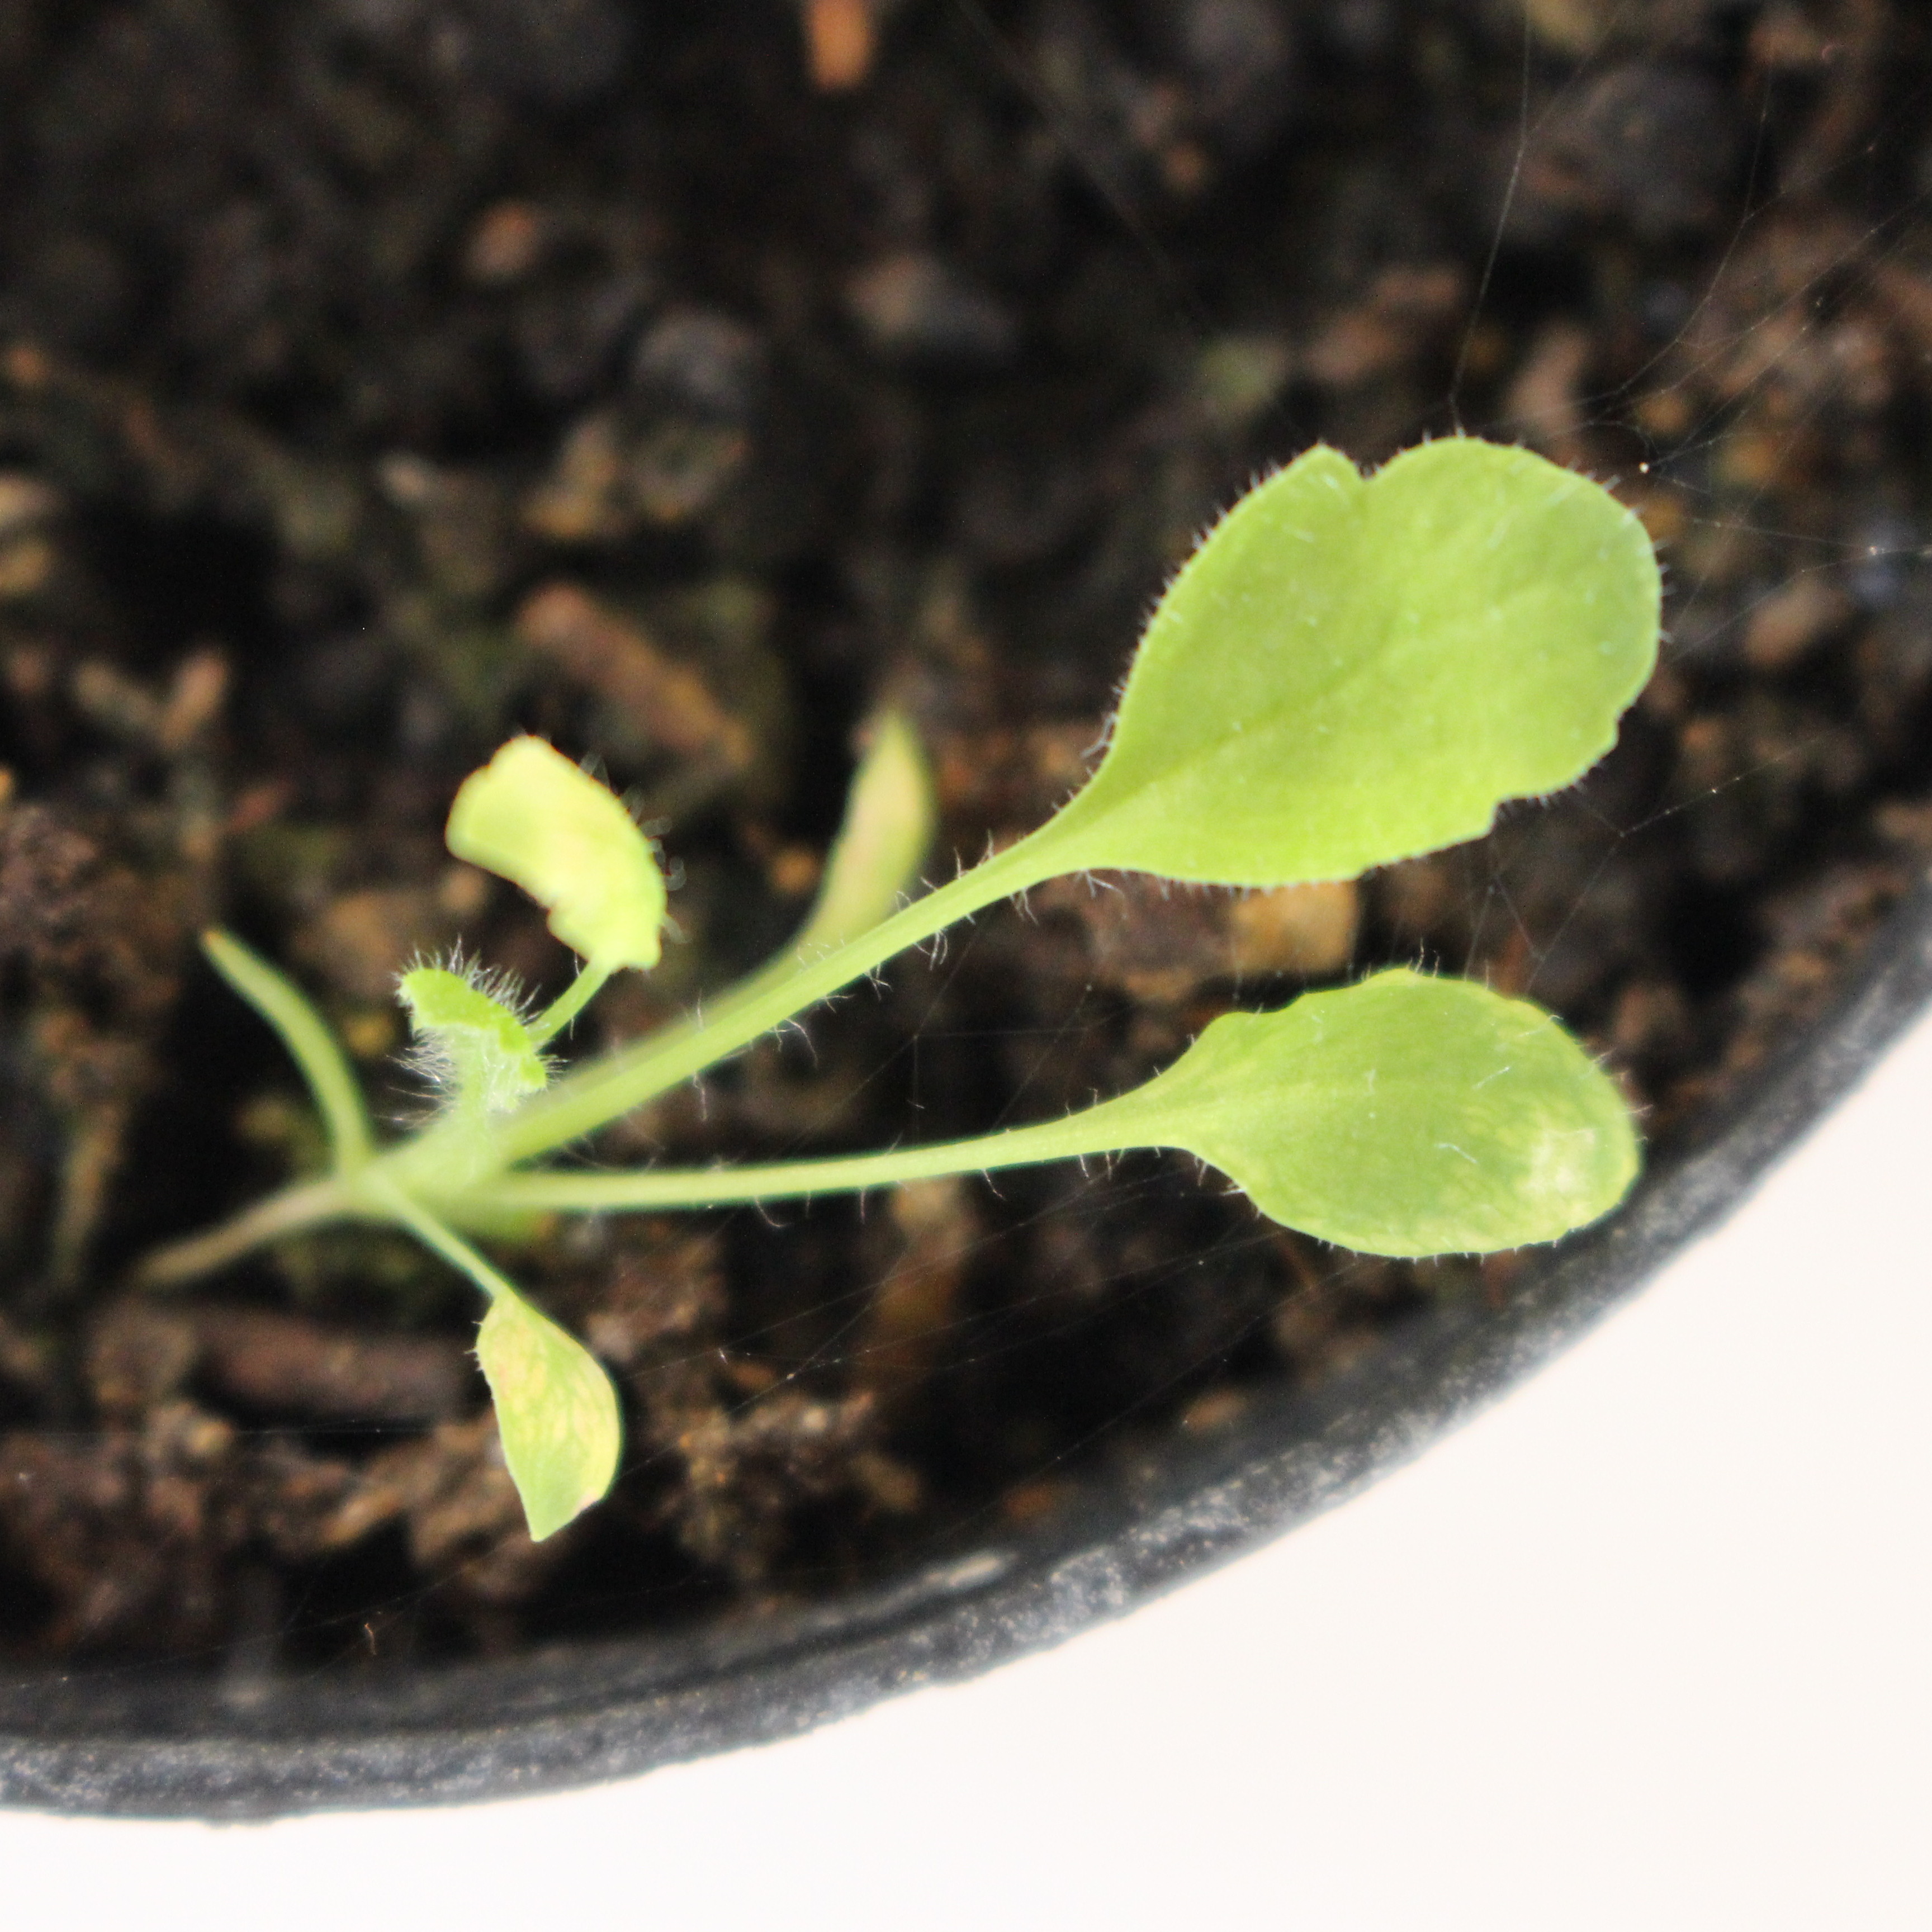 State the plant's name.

Papaver rhoeas
